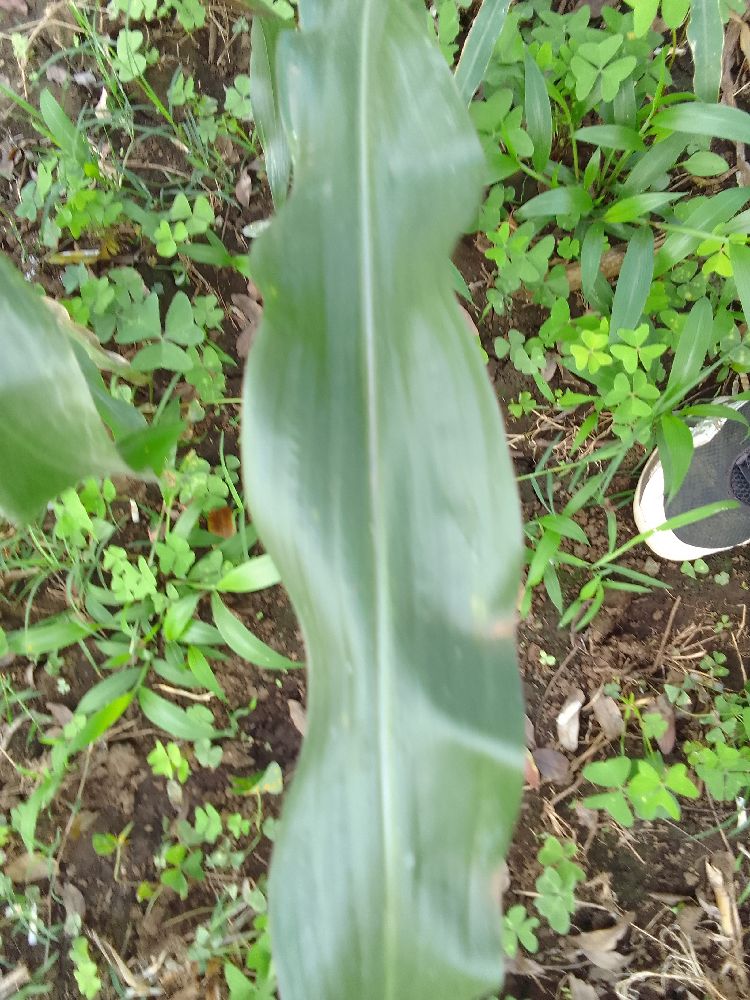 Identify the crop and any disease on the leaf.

maize, healthy
